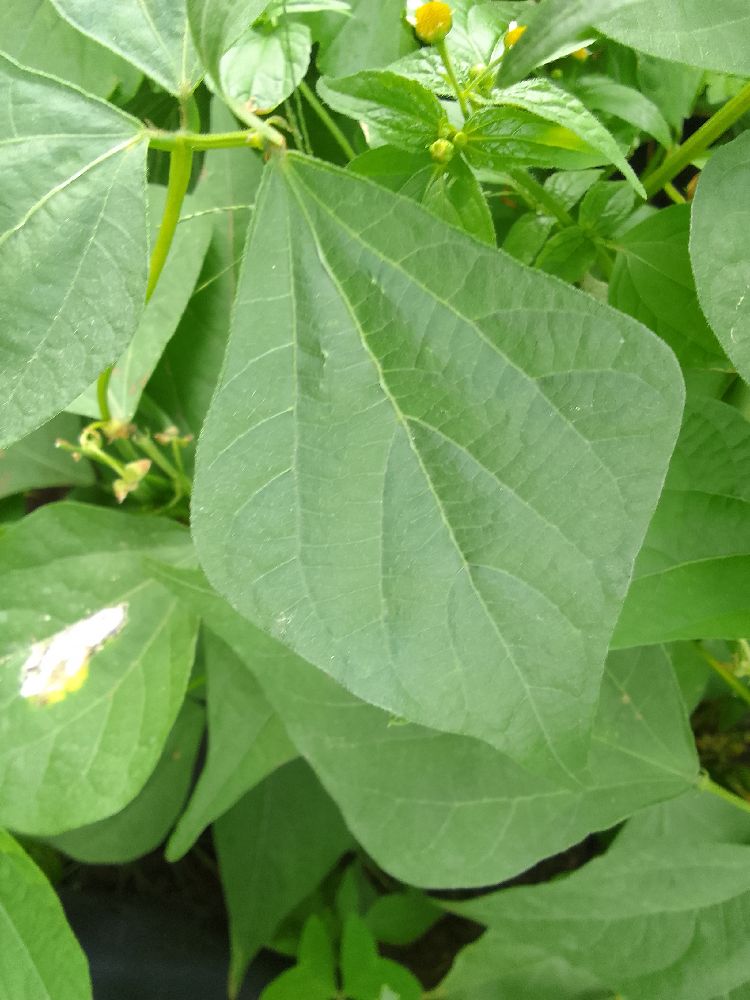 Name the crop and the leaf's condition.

common bean, healthy
